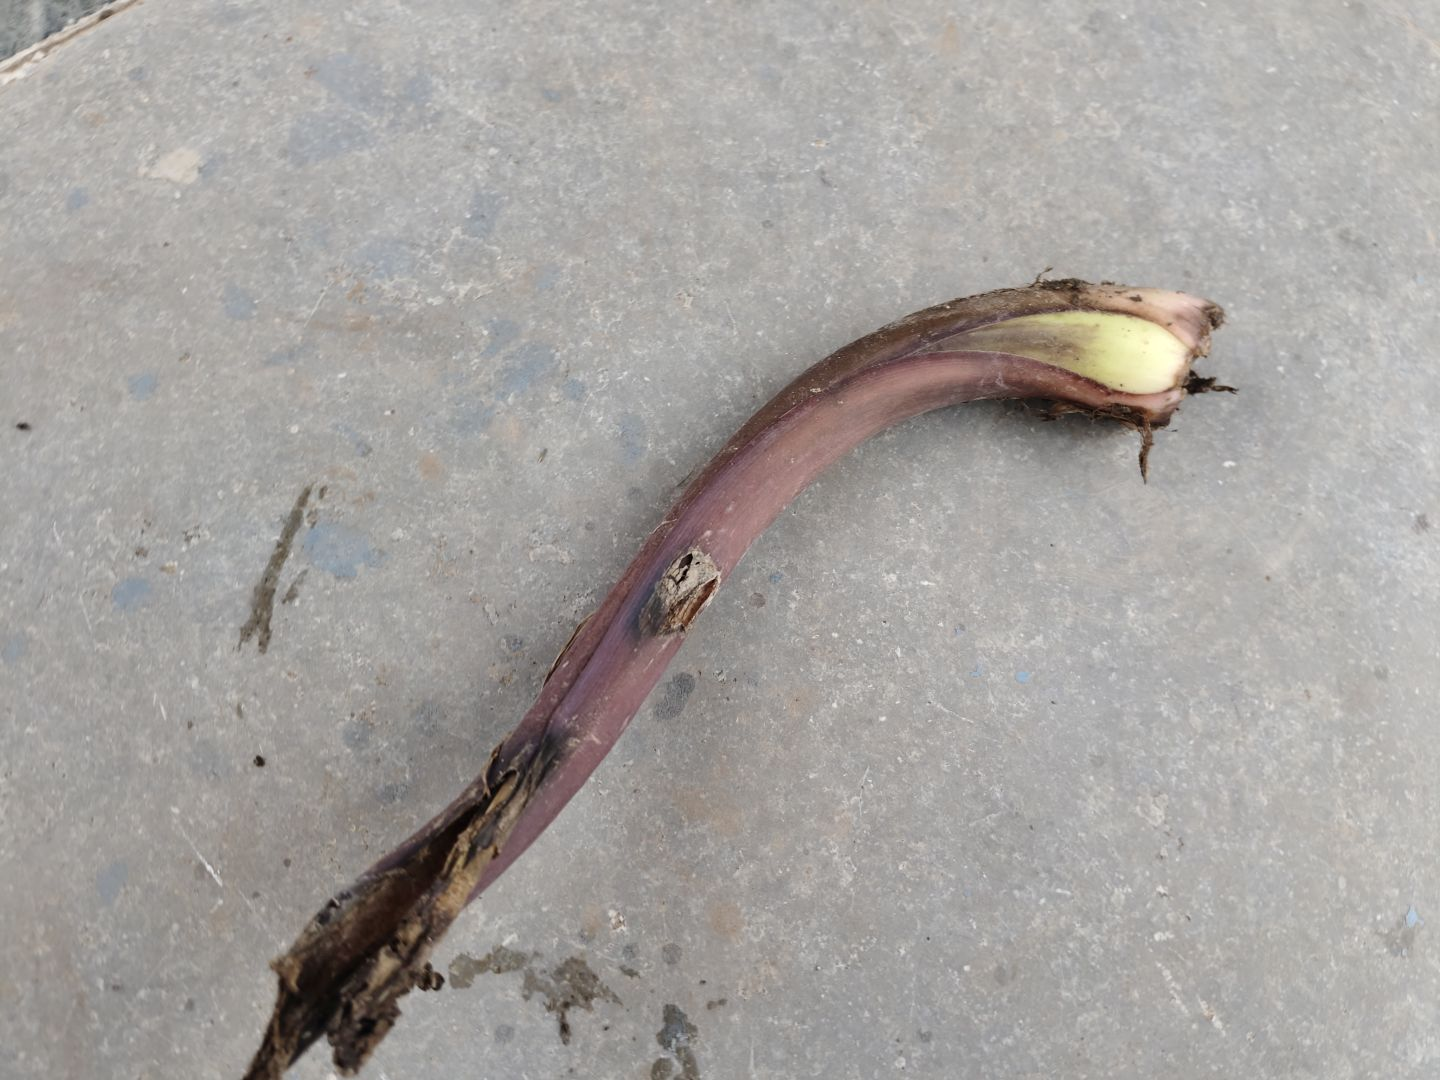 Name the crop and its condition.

taro, root rot
